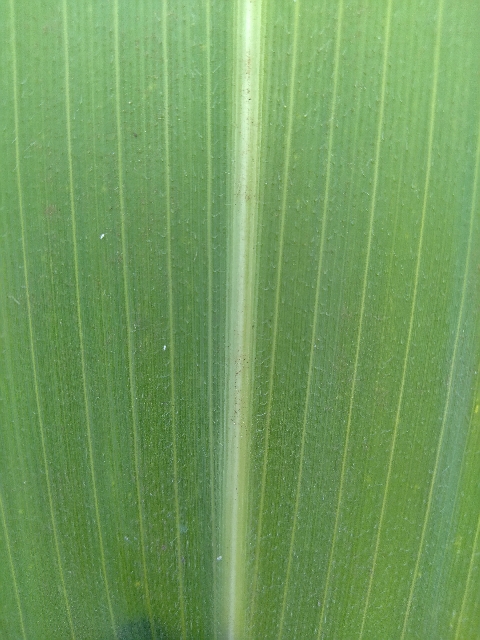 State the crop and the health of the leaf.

maize, healthy
